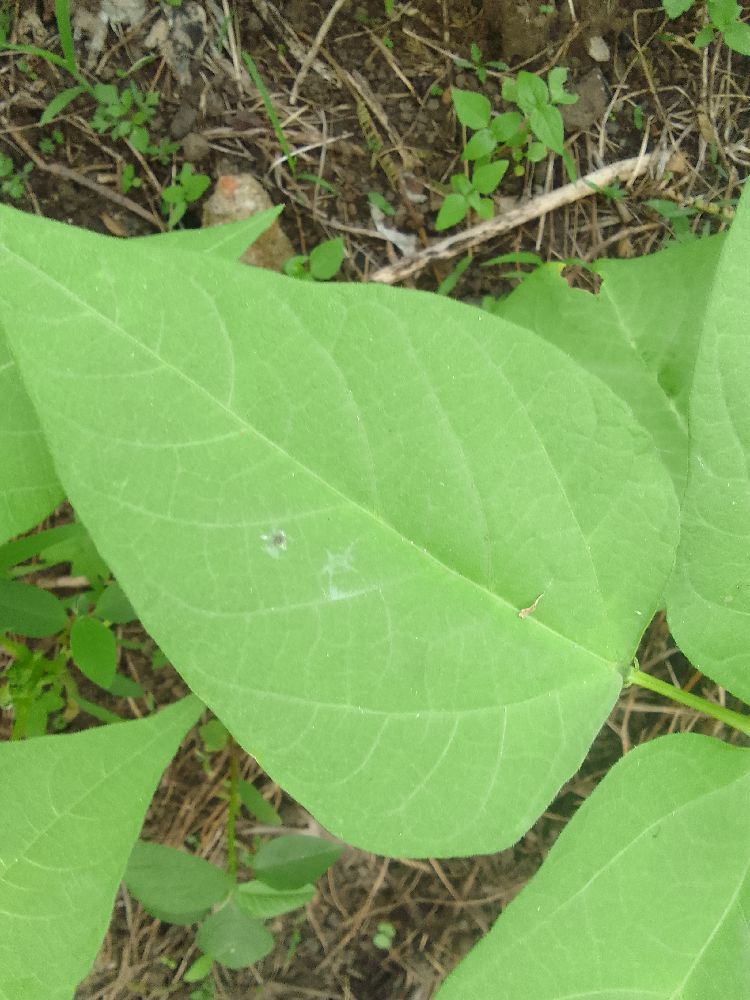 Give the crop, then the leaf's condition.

common bean, healthy
